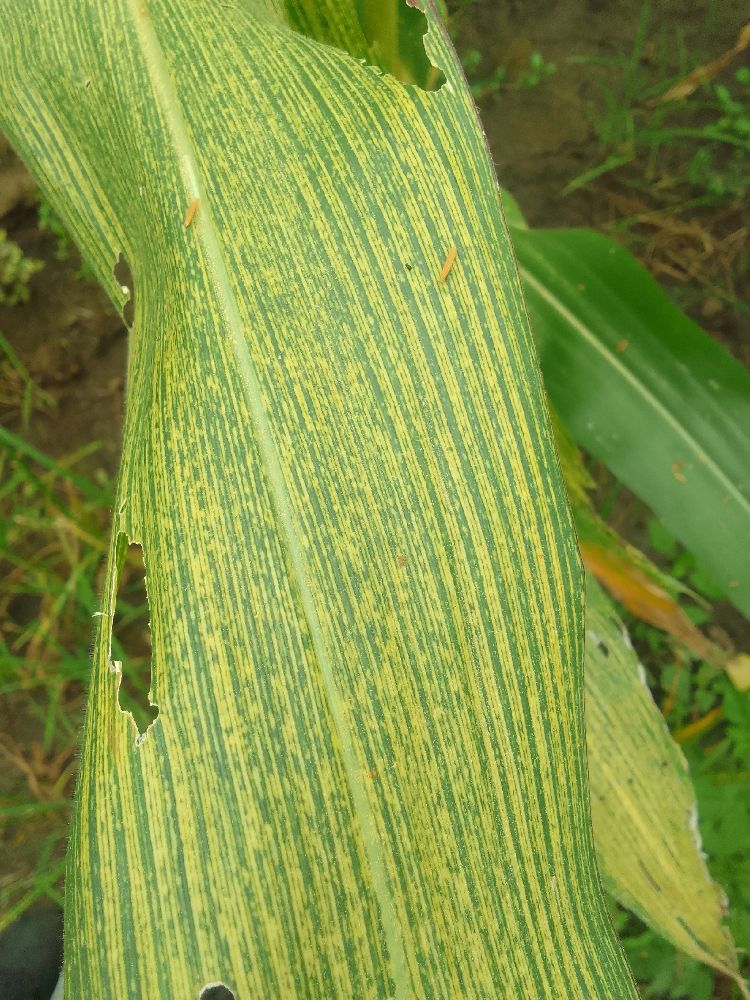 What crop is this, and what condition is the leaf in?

maize, maize streak virus
